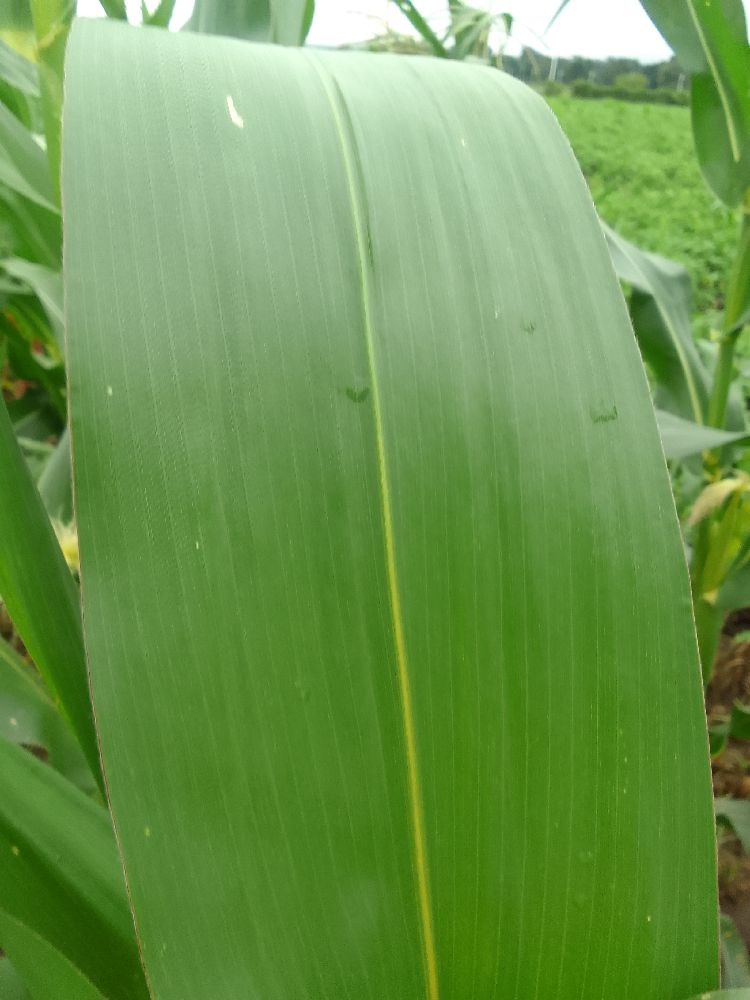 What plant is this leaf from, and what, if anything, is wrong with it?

maize, healthy
